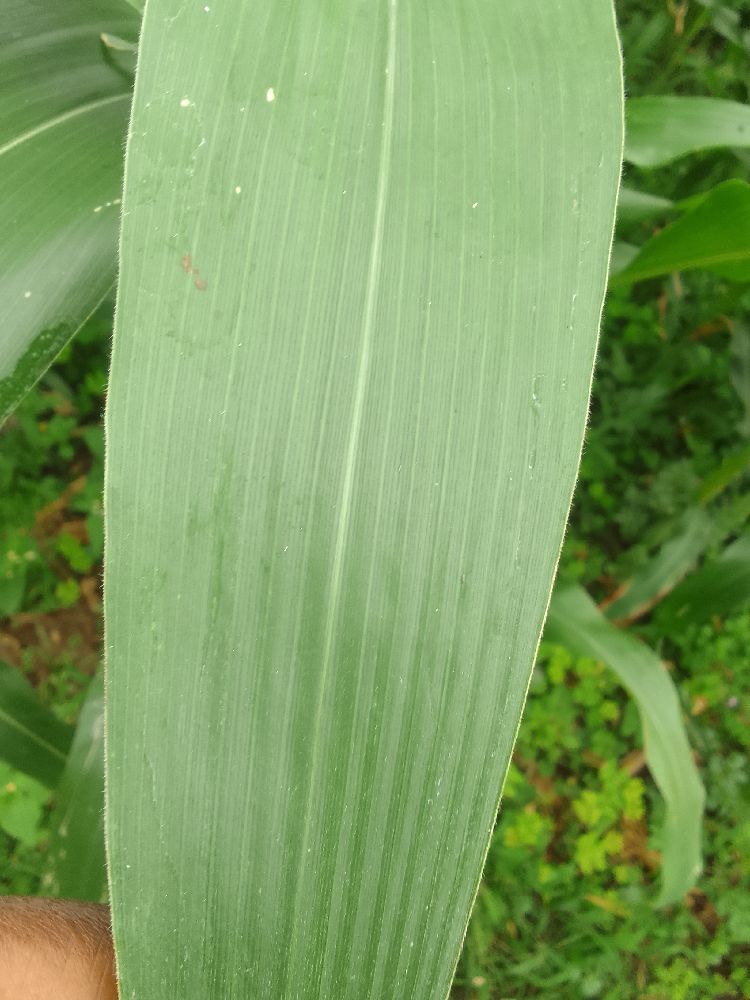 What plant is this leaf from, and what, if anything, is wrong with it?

maize, healthy
